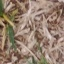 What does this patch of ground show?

grass
